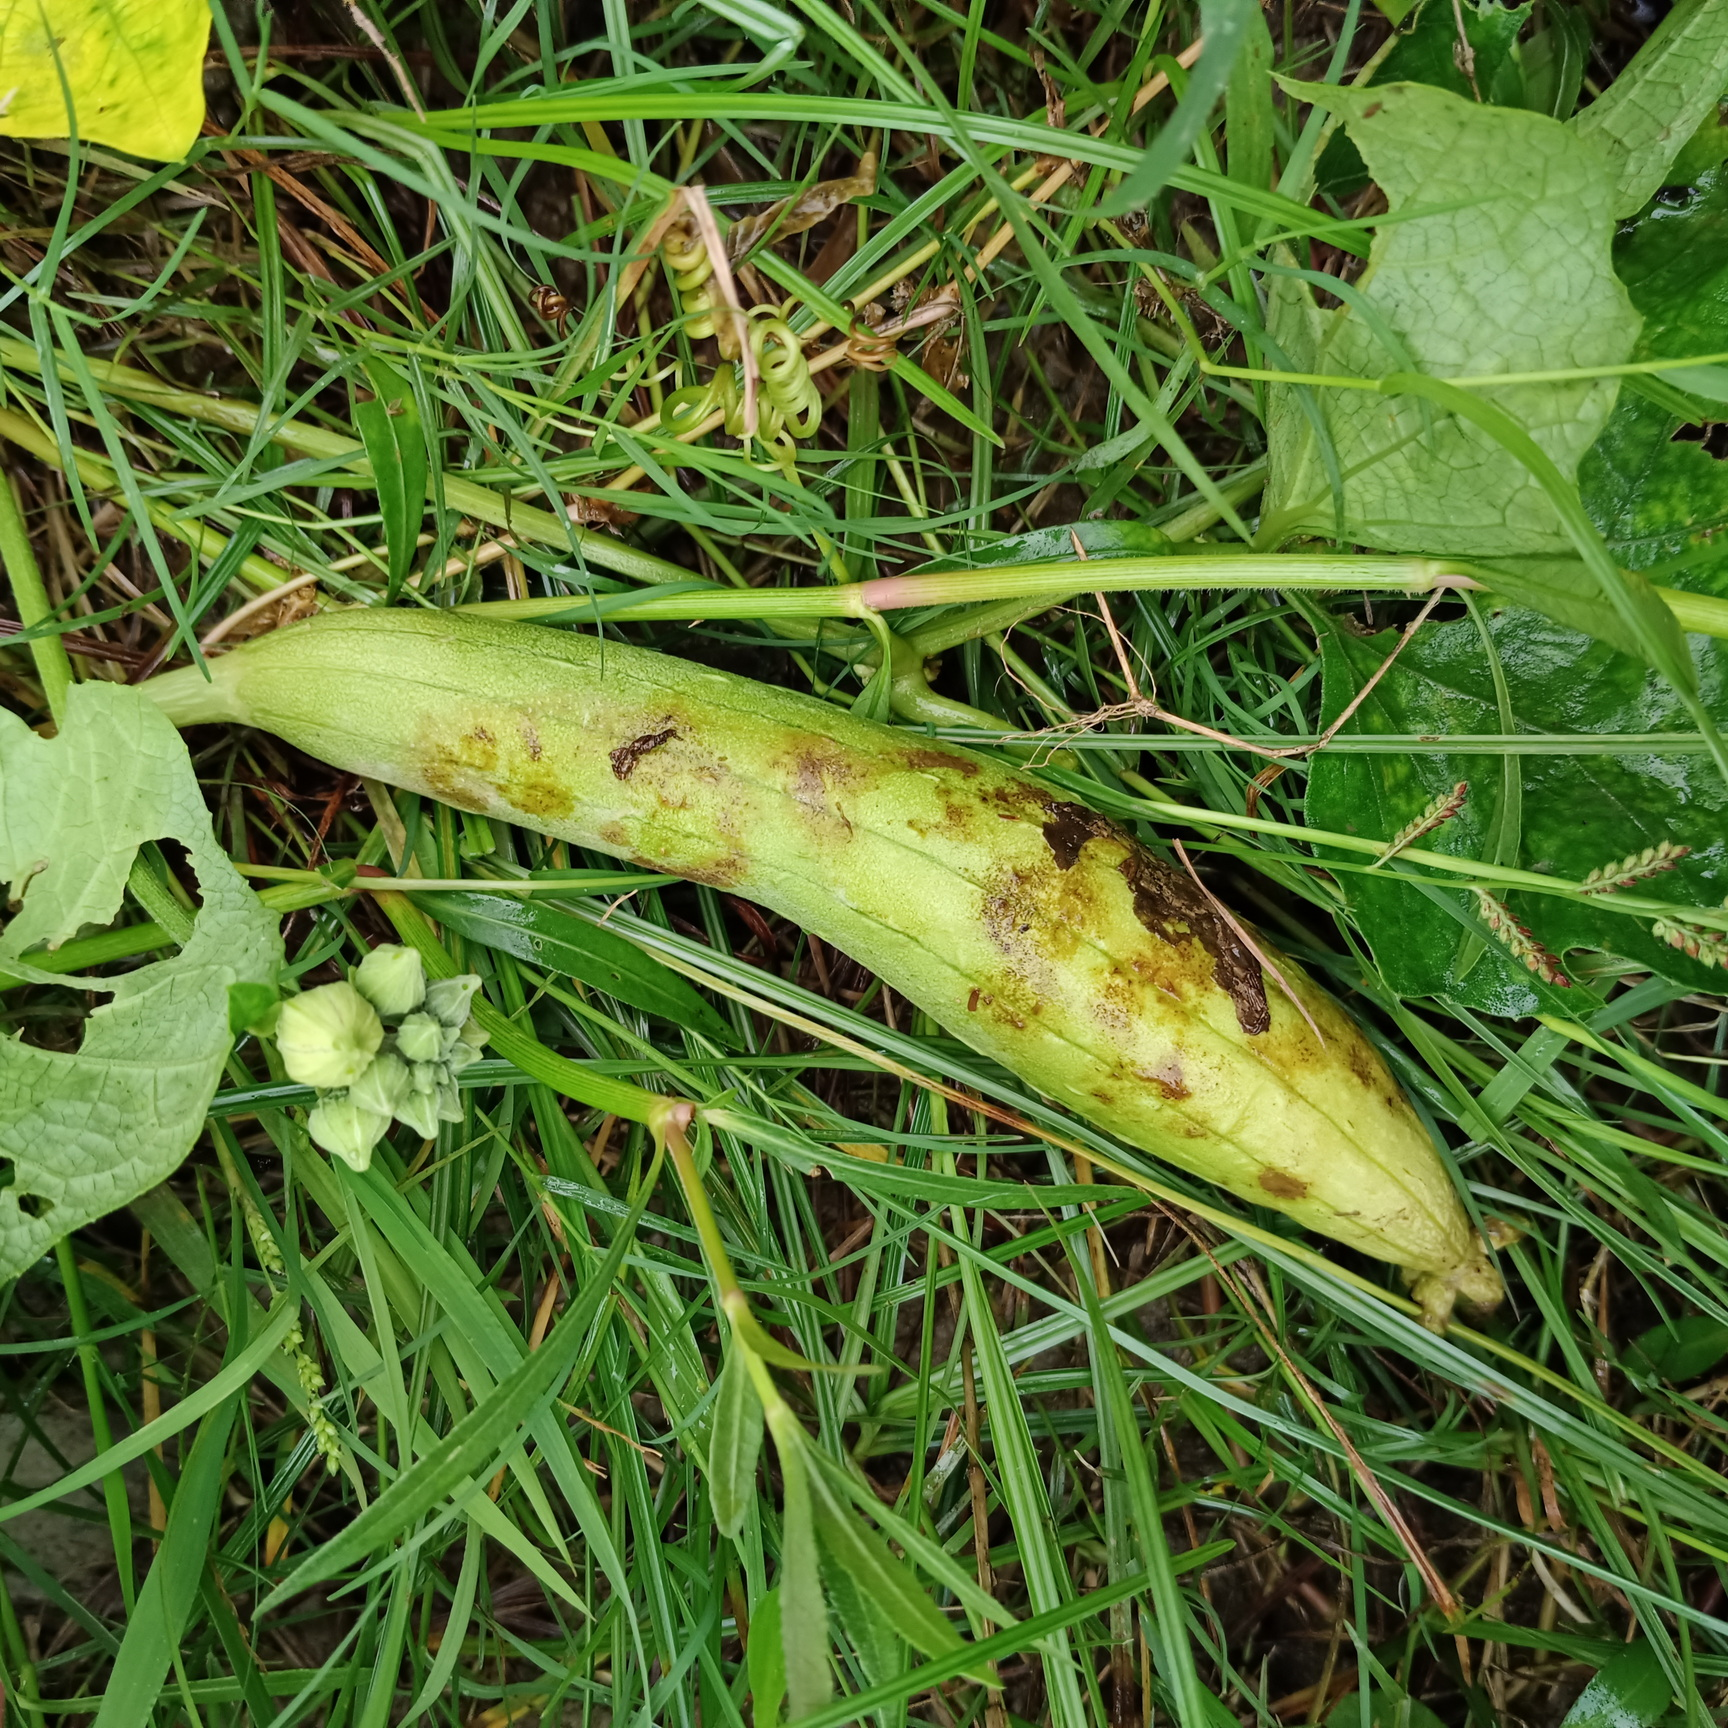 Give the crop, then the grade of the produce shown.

luffa, faulty
